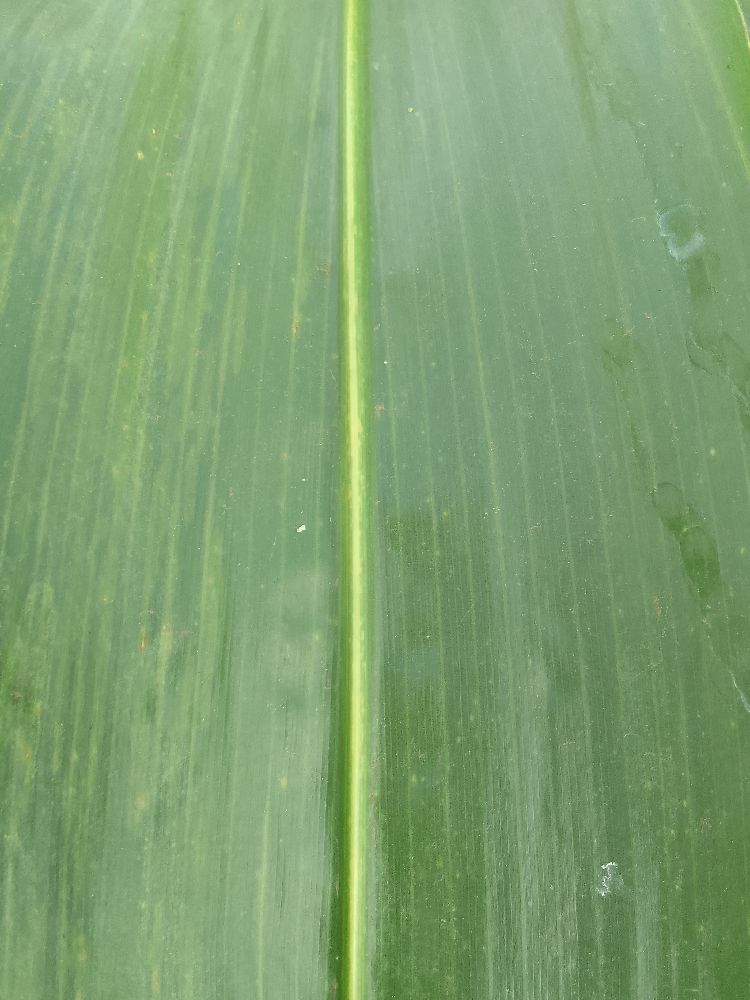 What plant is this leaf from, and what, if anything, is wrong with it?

common bean, healthy
